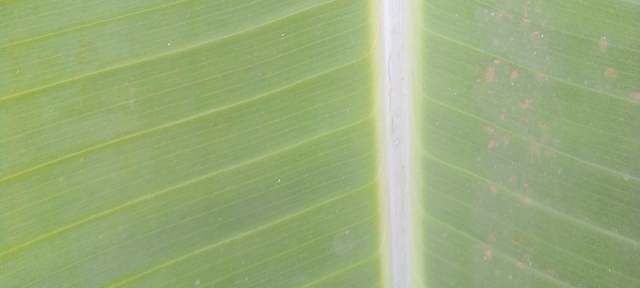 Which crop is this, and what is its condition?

banana, healthy
